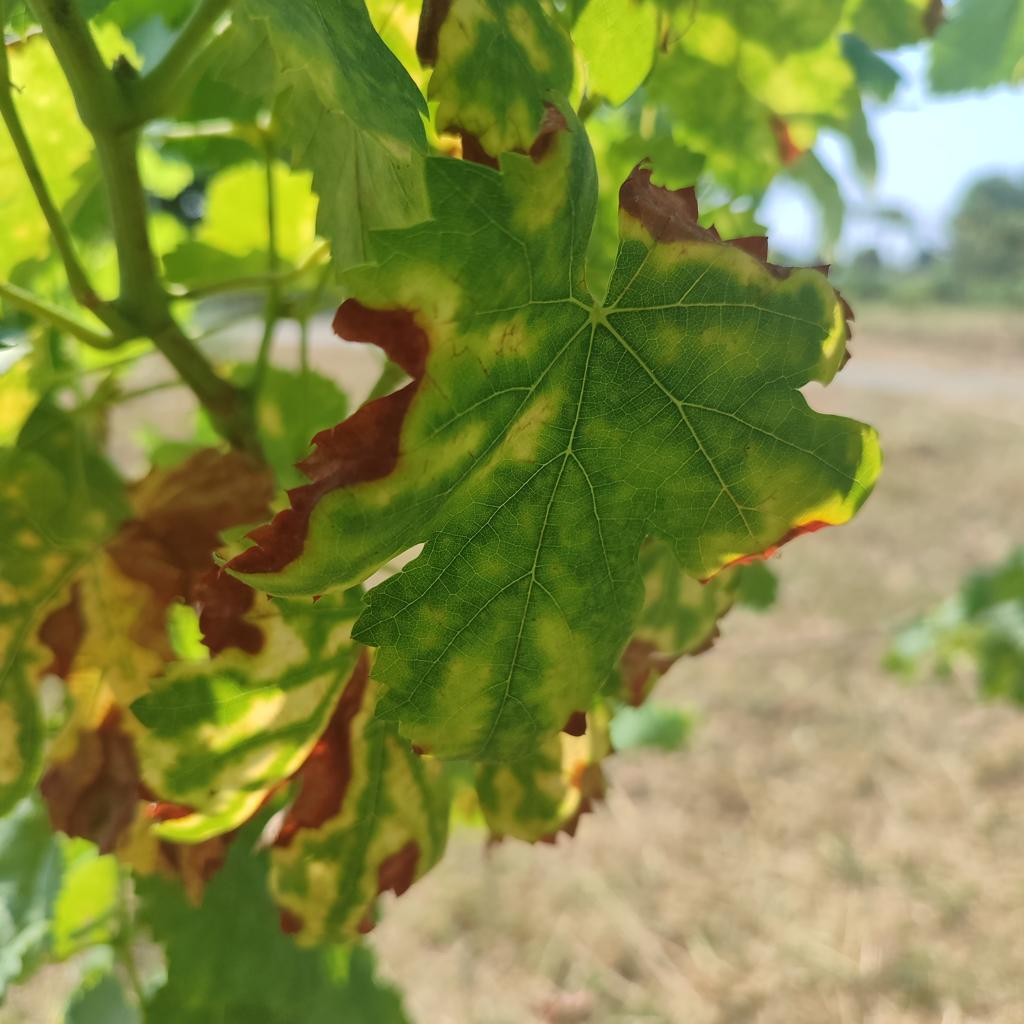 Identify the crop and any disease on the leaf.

grapevine, esca complex
